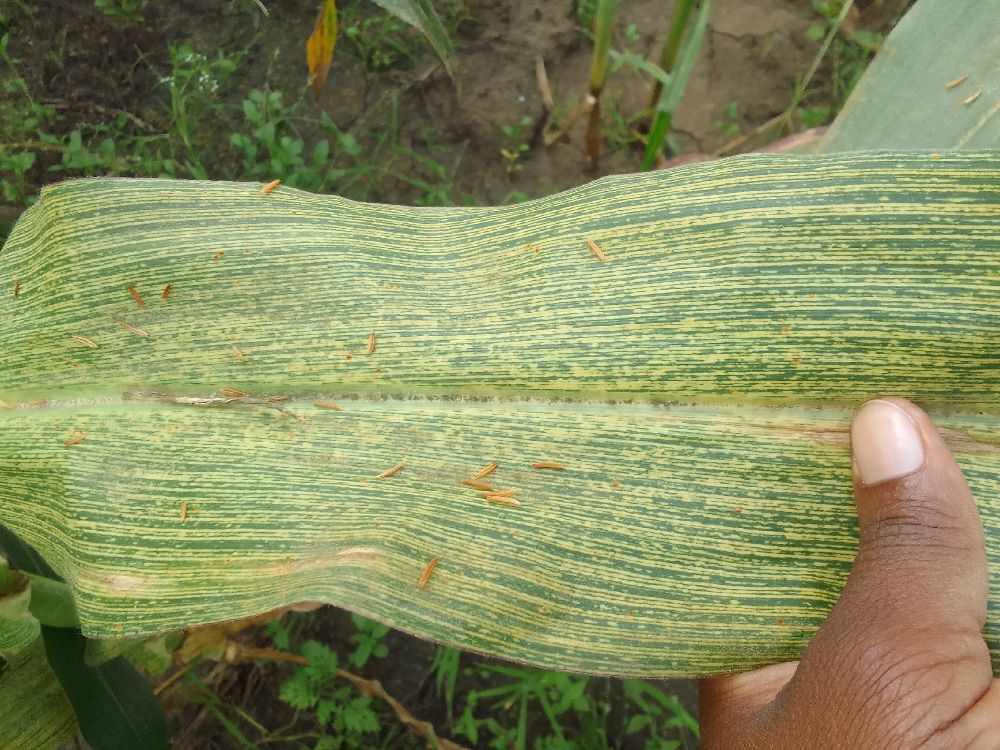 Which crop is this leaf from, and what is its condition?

maize, maize streak virus
